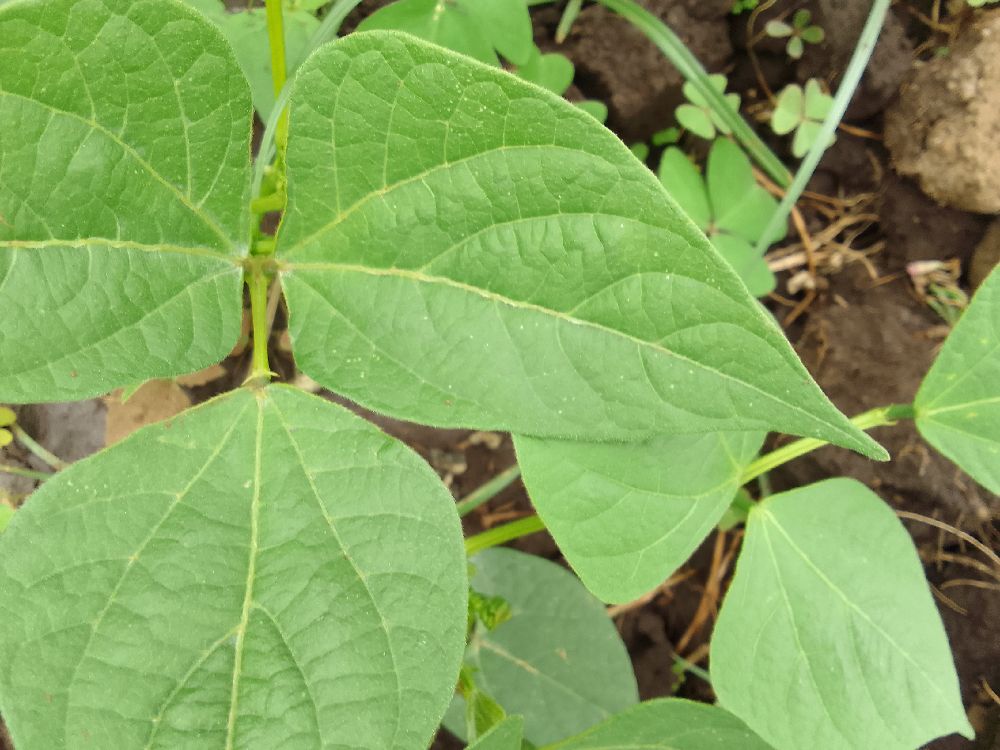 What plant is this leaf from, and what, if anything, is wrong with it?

common bean, healthy
